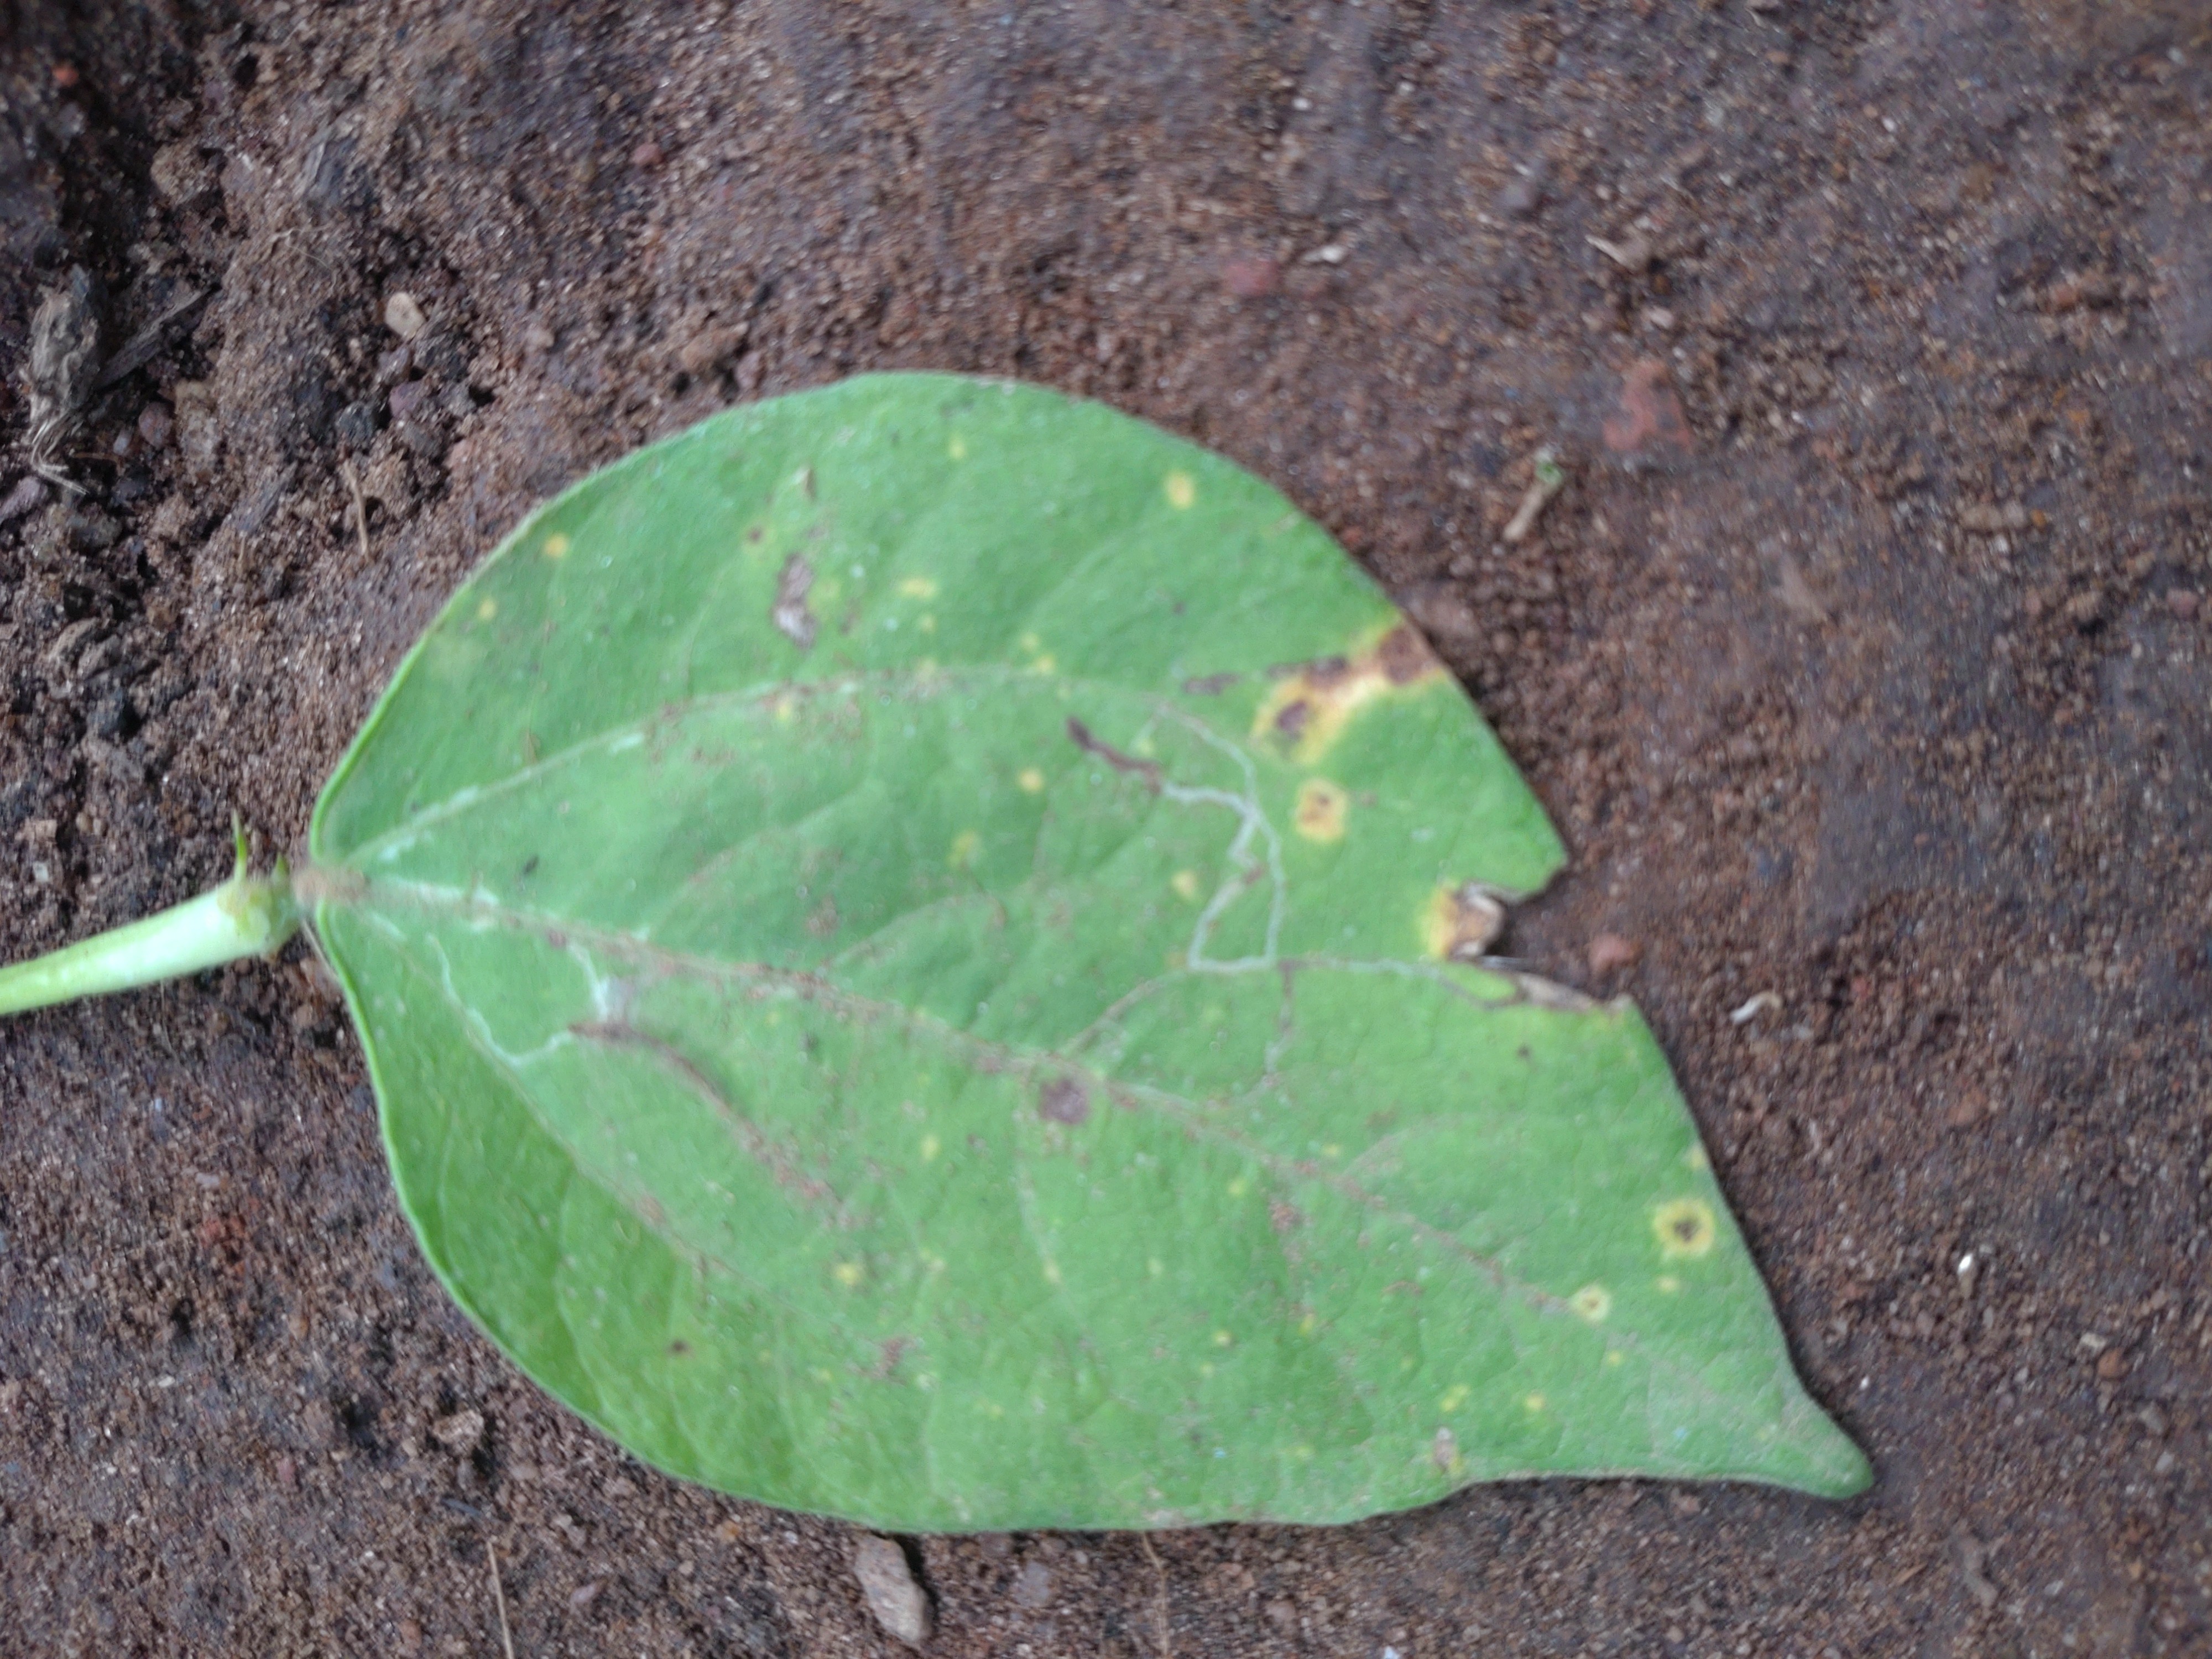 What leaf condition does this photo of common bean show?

anthracnose
